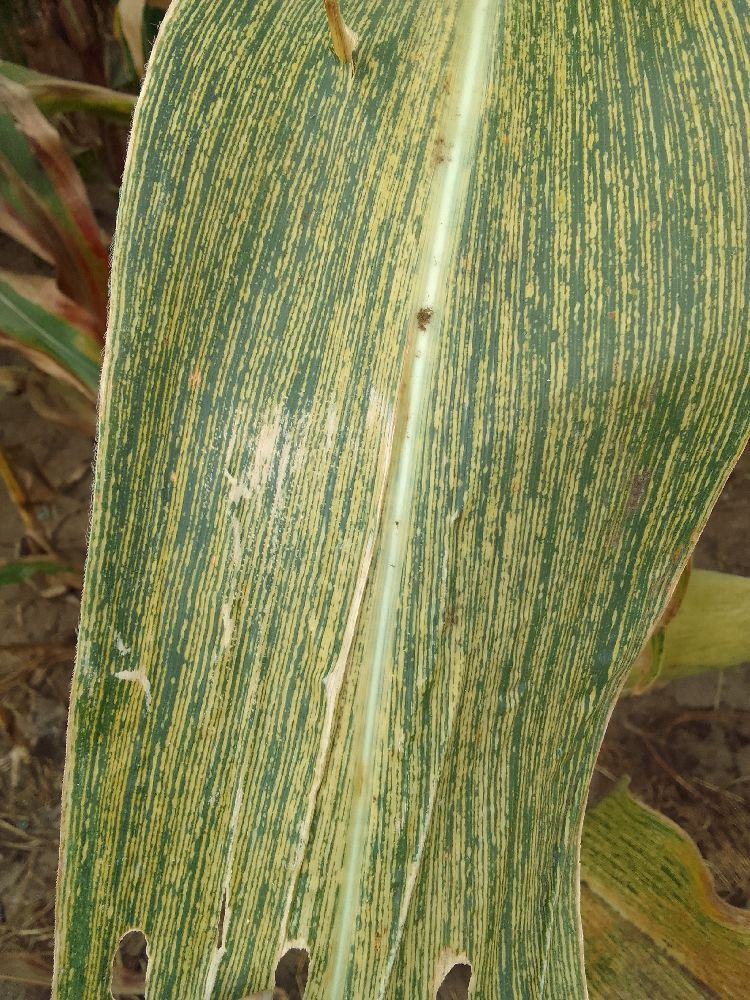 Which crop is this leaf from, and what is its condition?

maize, maize streak virus
